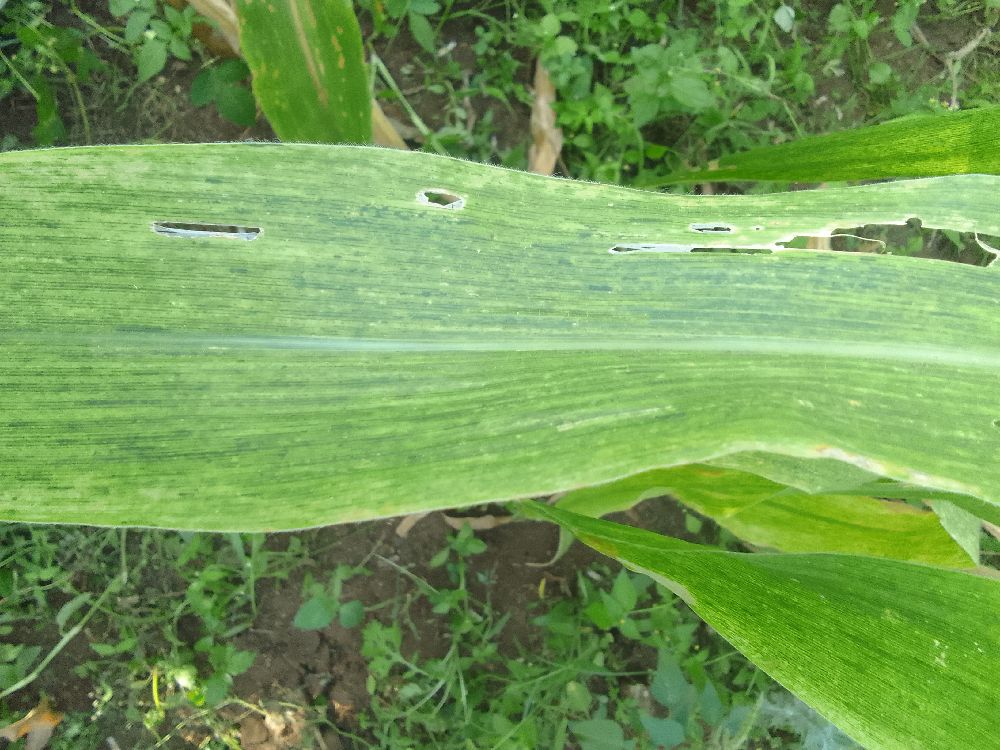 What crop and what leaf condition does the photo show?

maize, maize lethal necrosis
